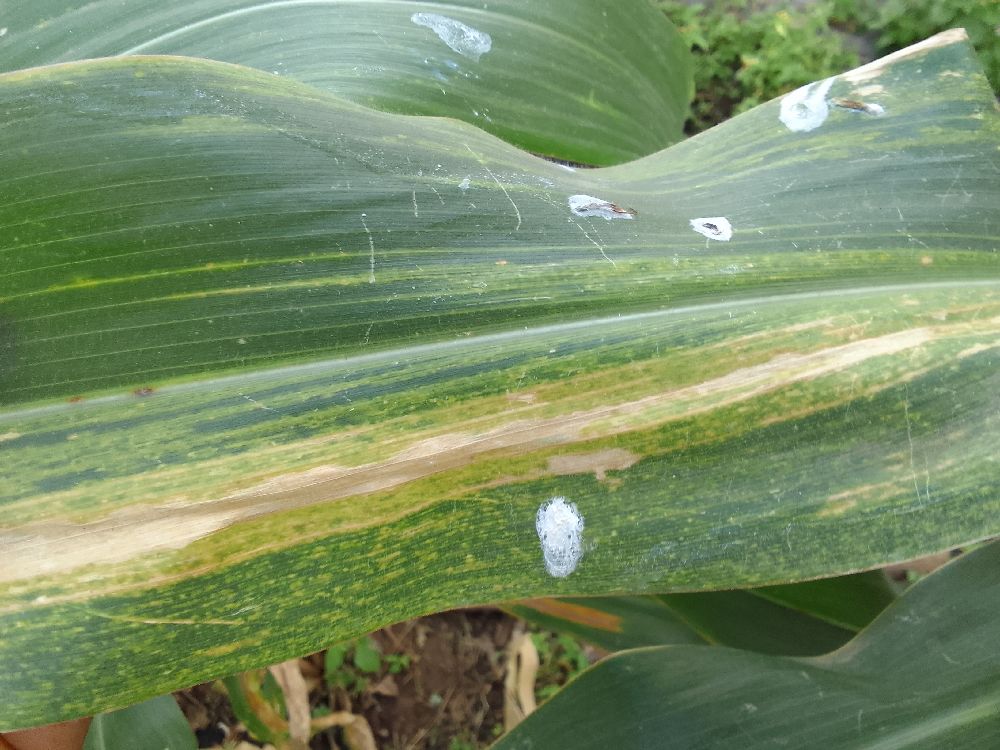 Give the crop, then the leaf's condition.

maize, maize lethal necrosis
